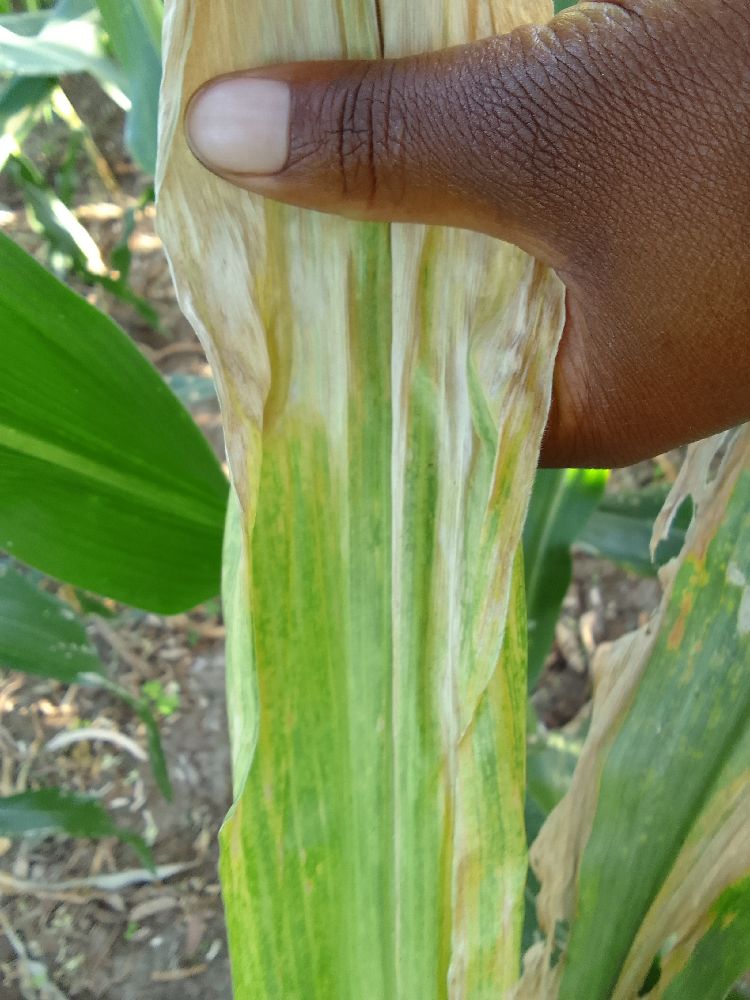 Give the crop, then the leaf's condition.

maize, maize lethal necrosis
